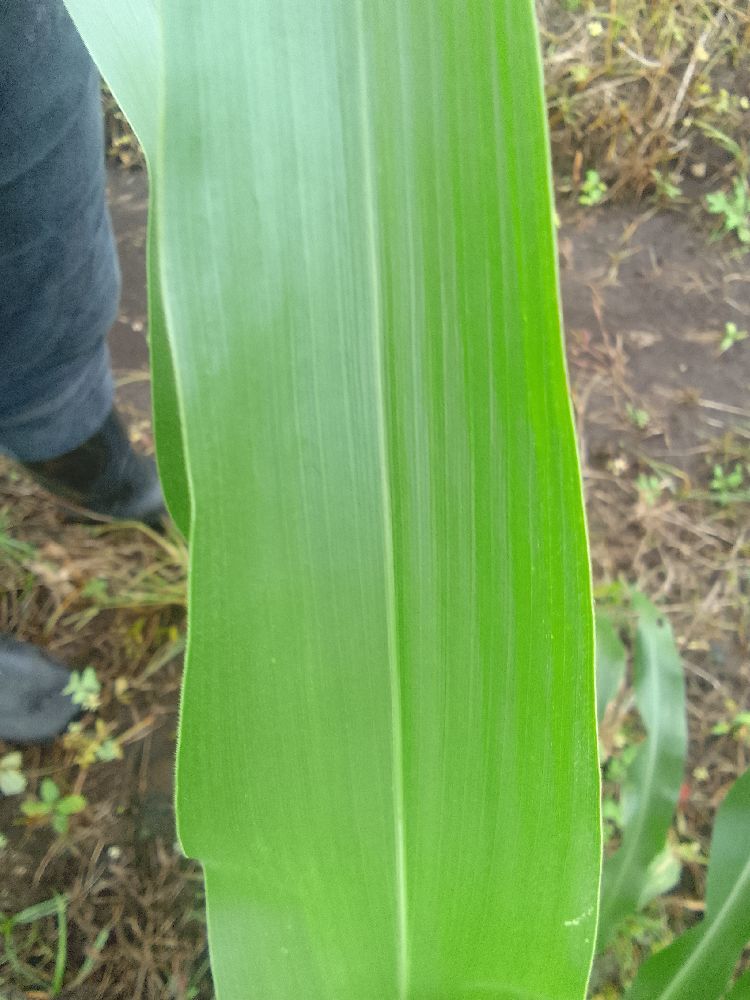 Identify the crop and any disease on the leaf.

maize, healthy
